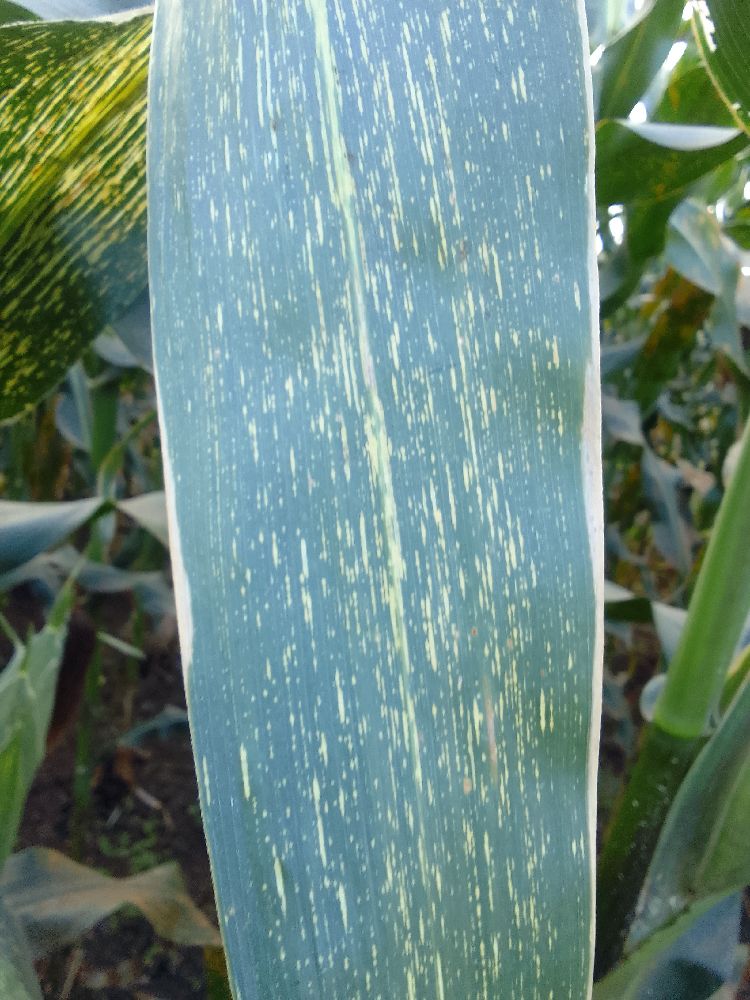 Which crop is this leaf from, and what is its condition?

maize, maize streak virus
